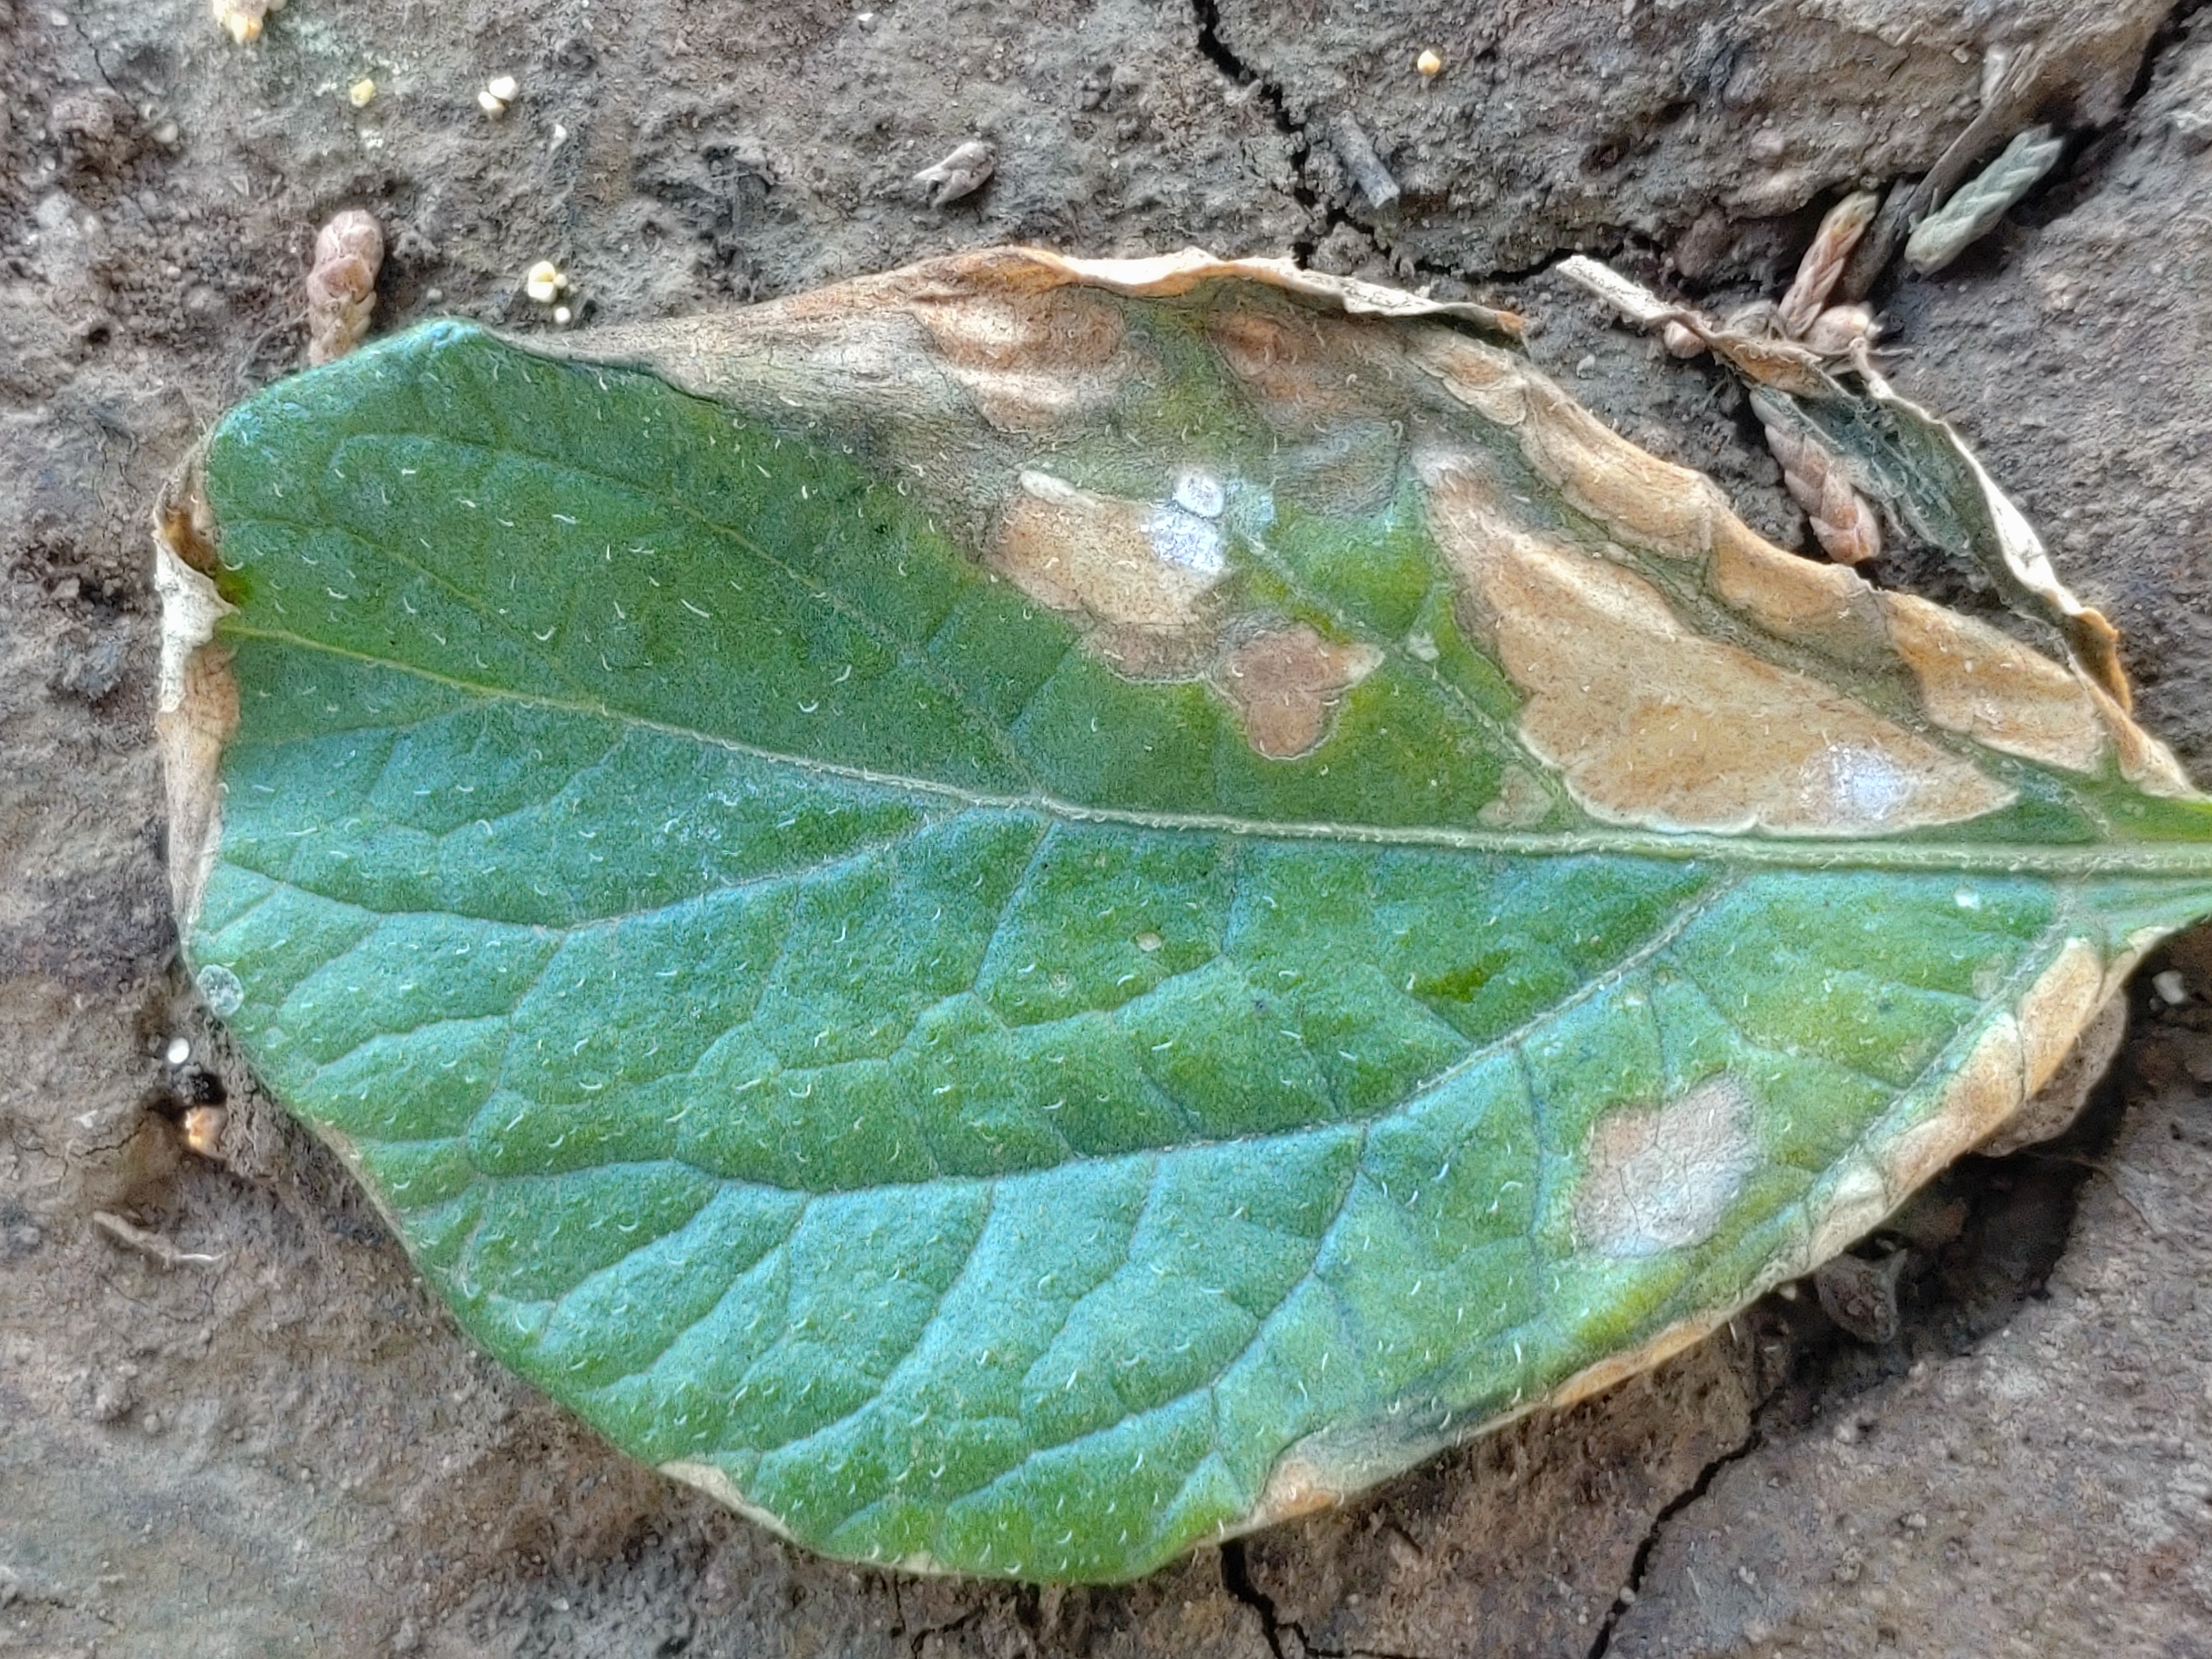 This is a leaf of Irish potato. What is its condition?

early blight
